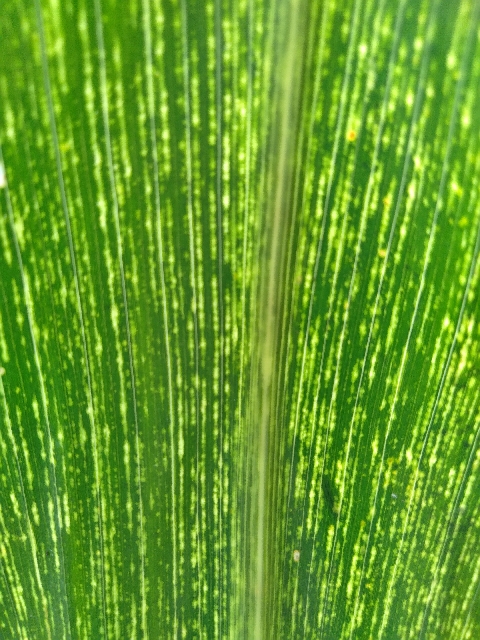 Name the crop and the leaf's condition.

maize, maize streak virus
